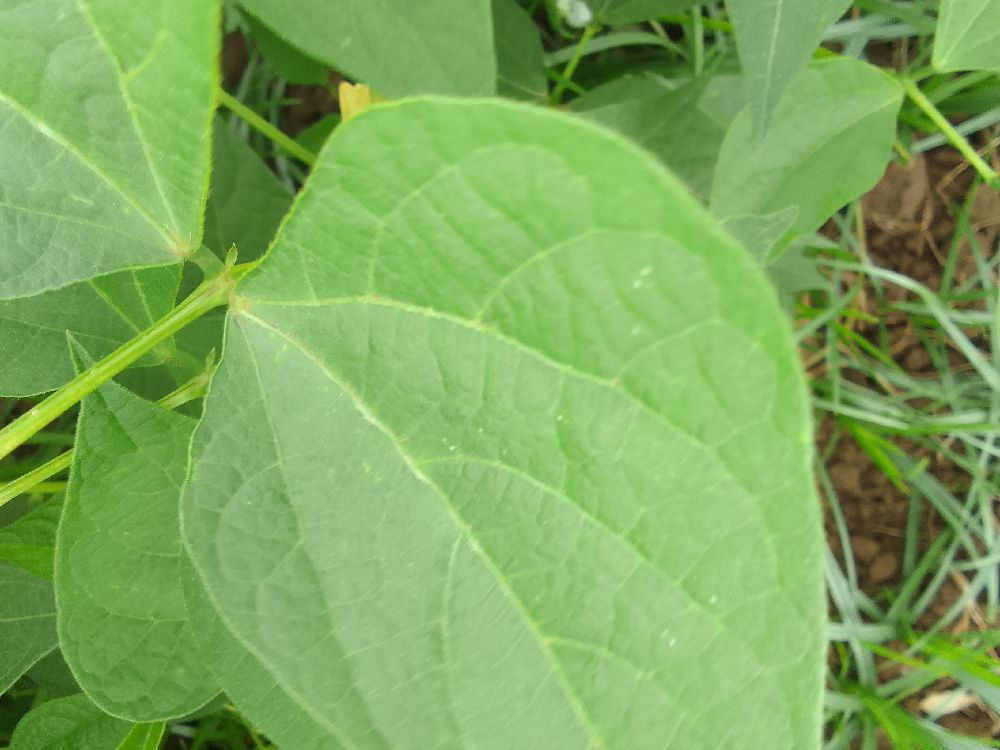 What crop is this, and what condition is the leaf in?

common bean, healthy
